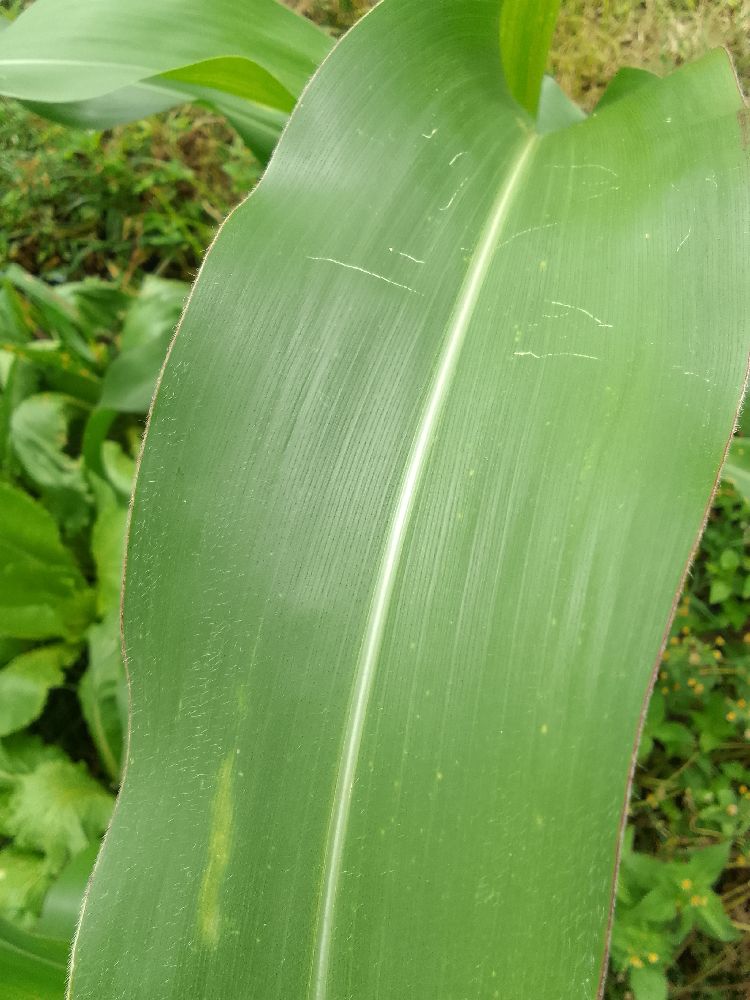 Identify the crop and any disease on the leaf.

maize, healthy
